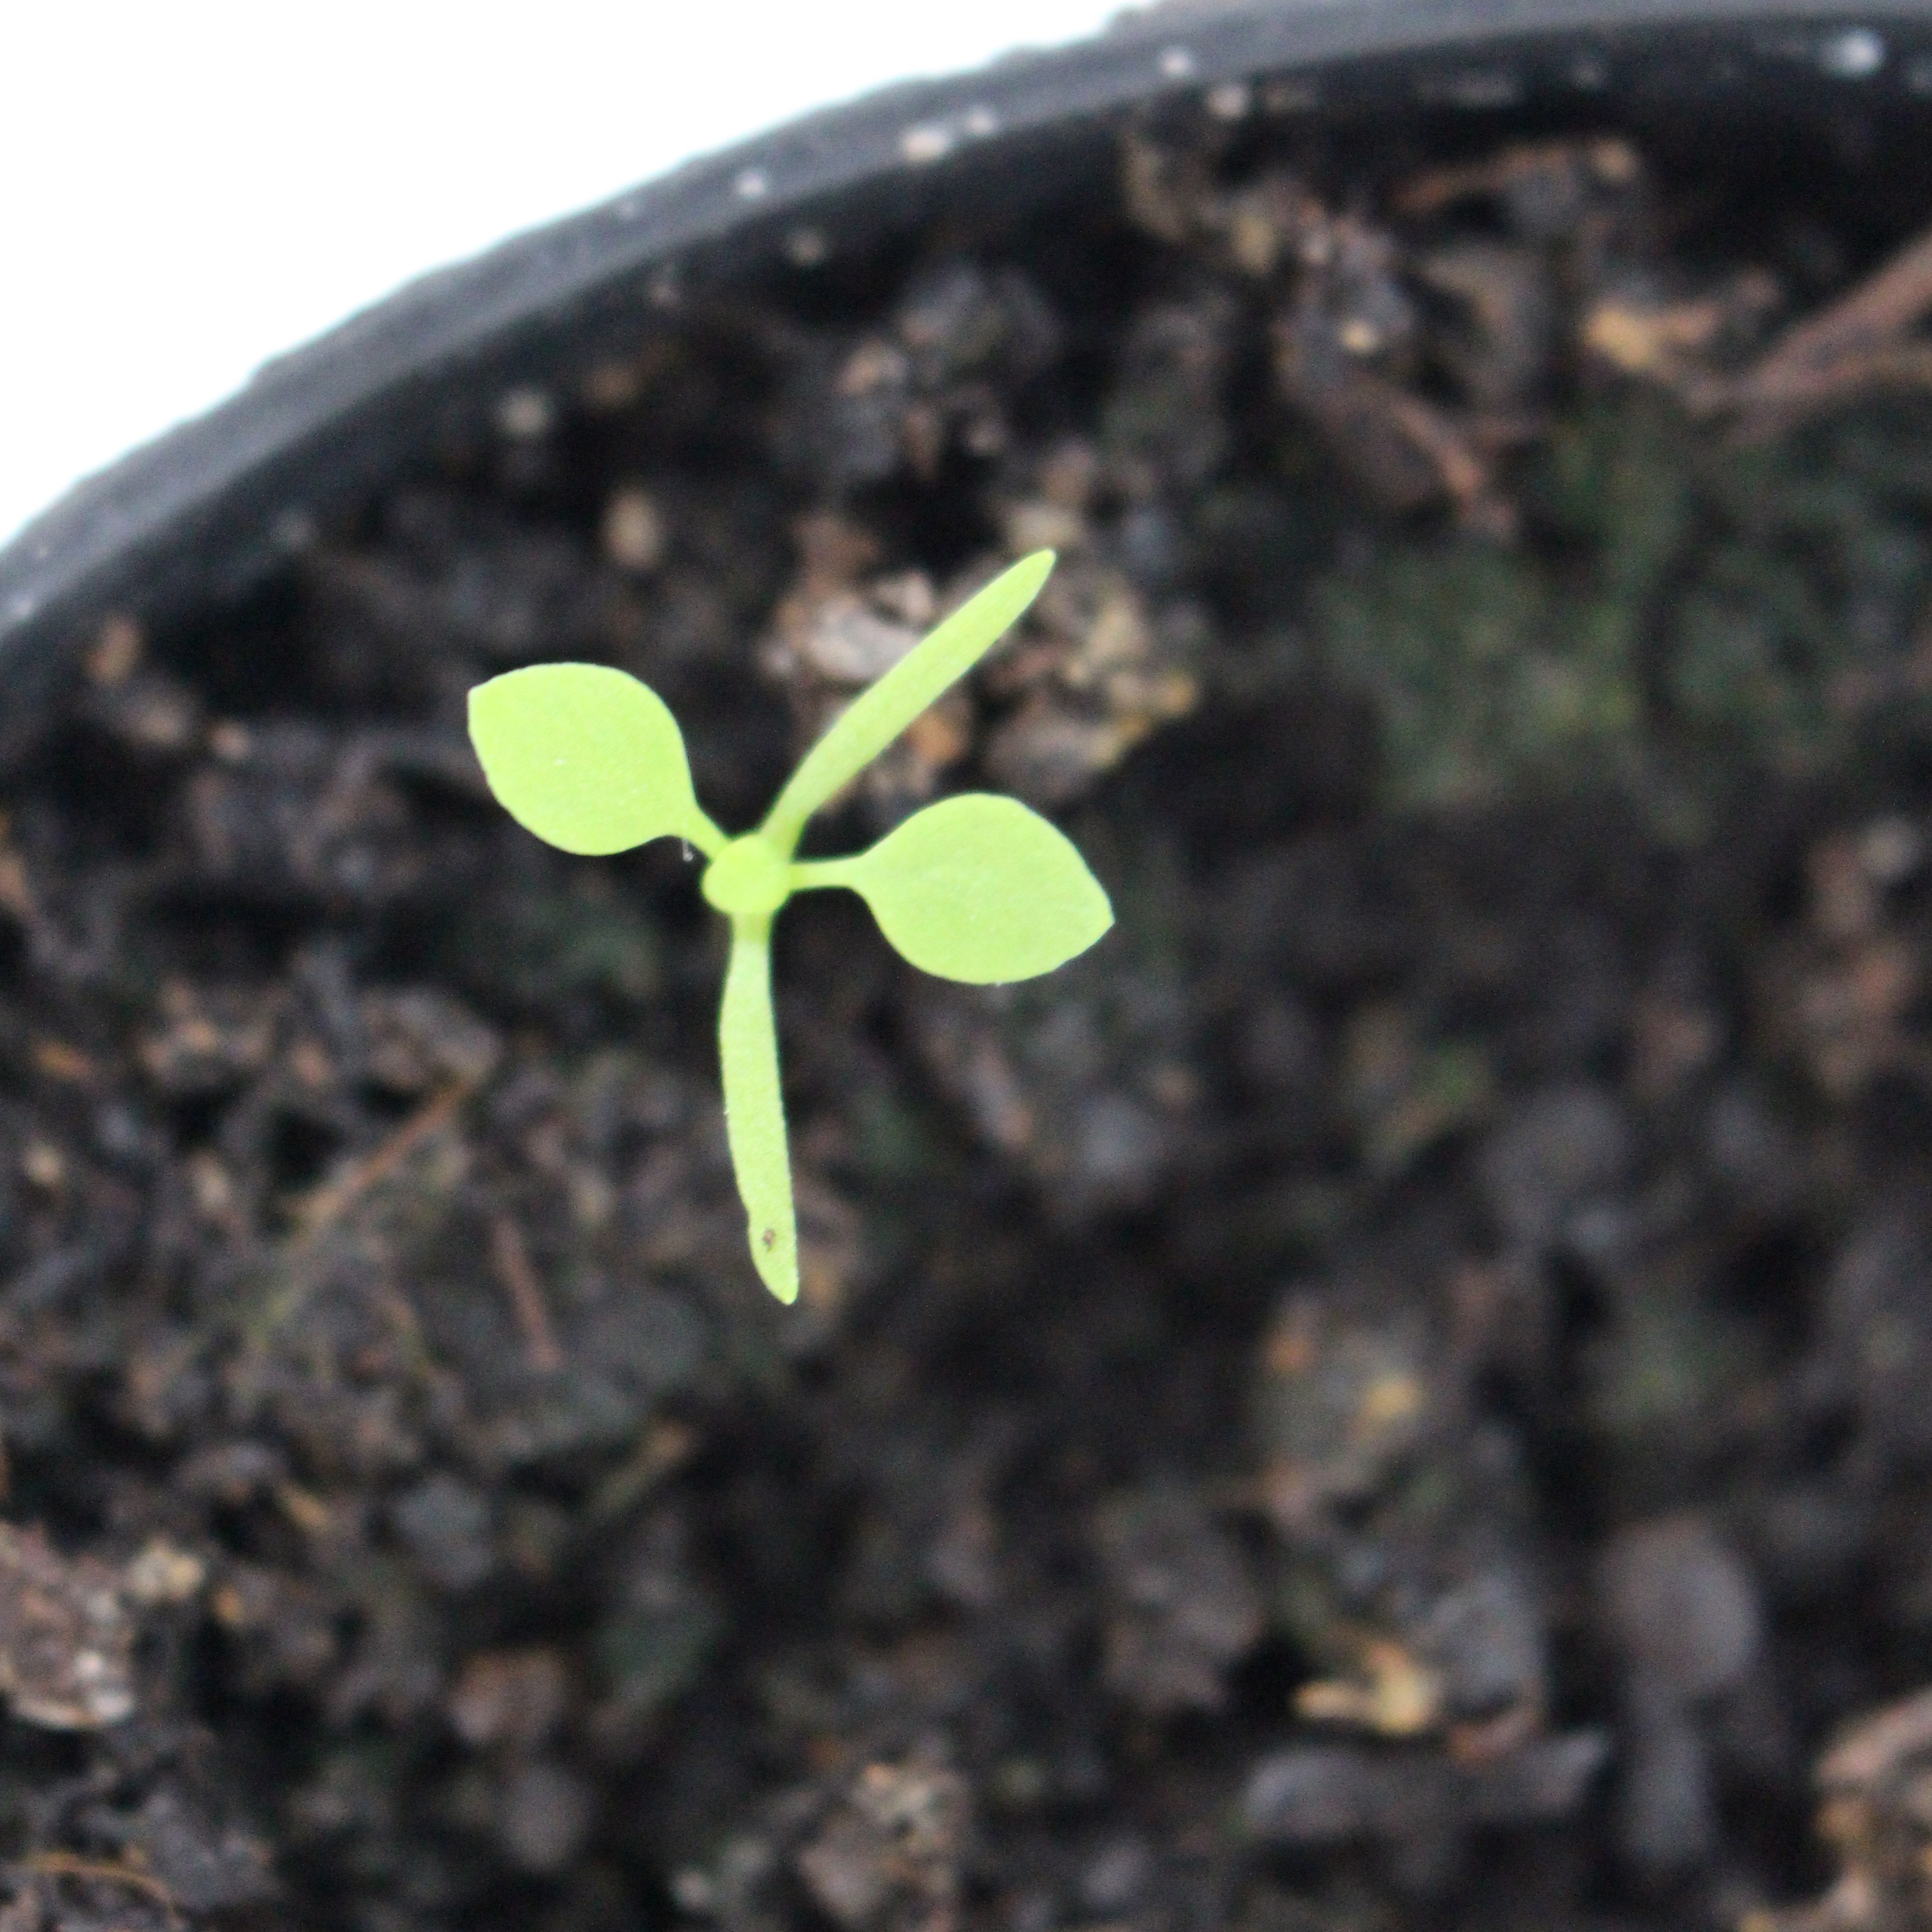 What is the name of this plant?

Papaver rhoeas
